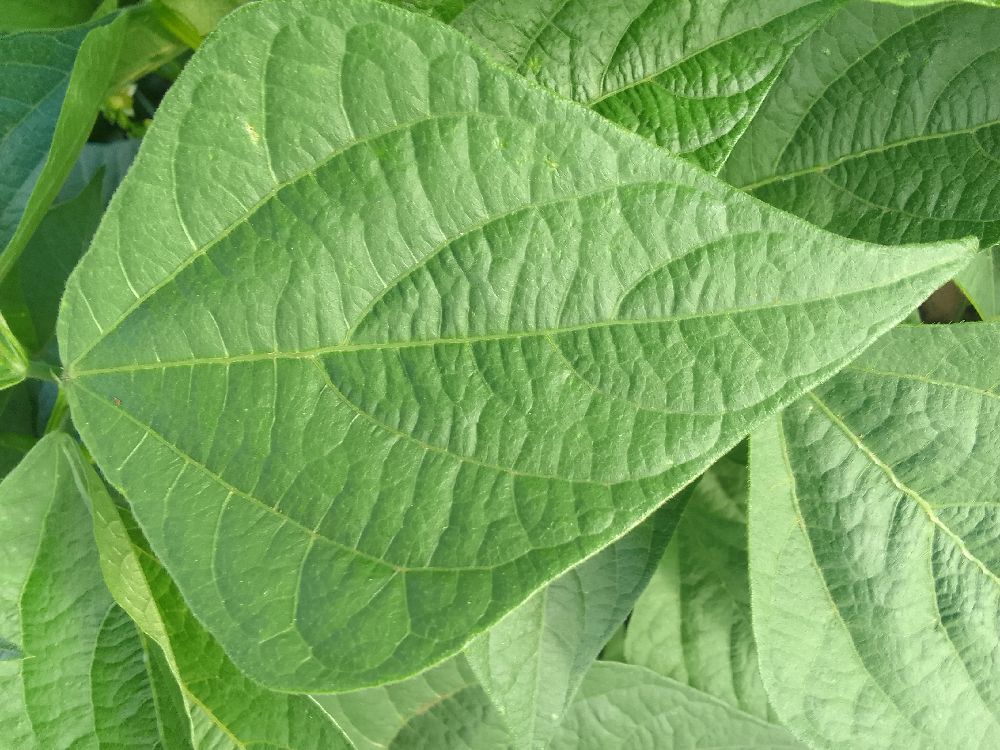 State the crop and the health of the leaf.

common bean, healthy
